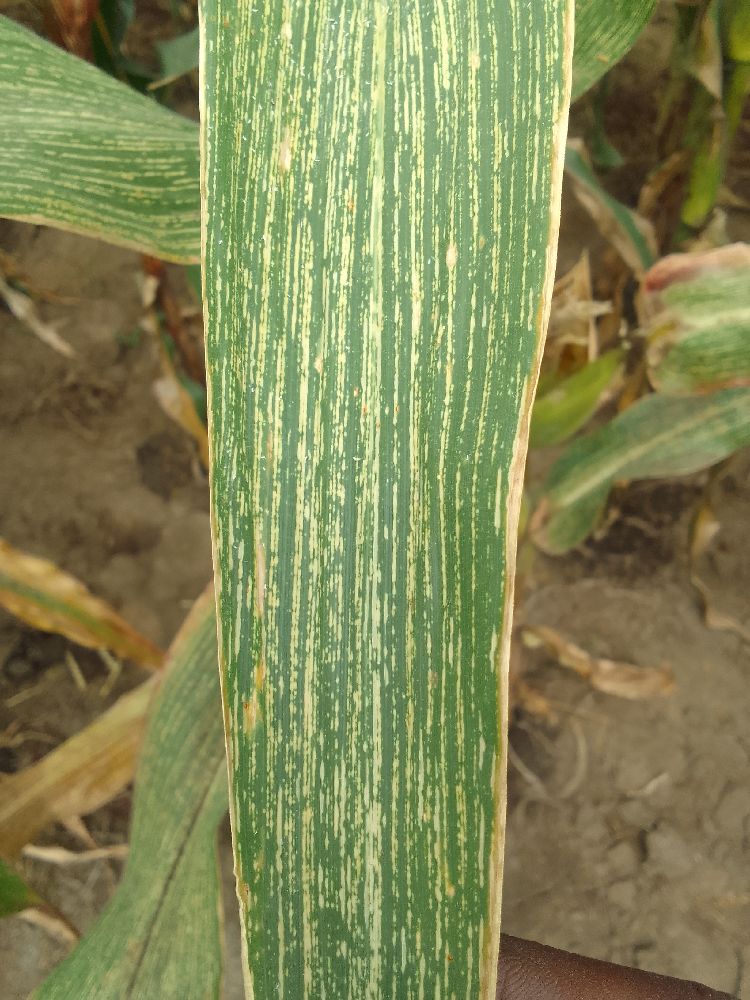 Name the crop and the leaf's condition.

maize, maize streak virus
